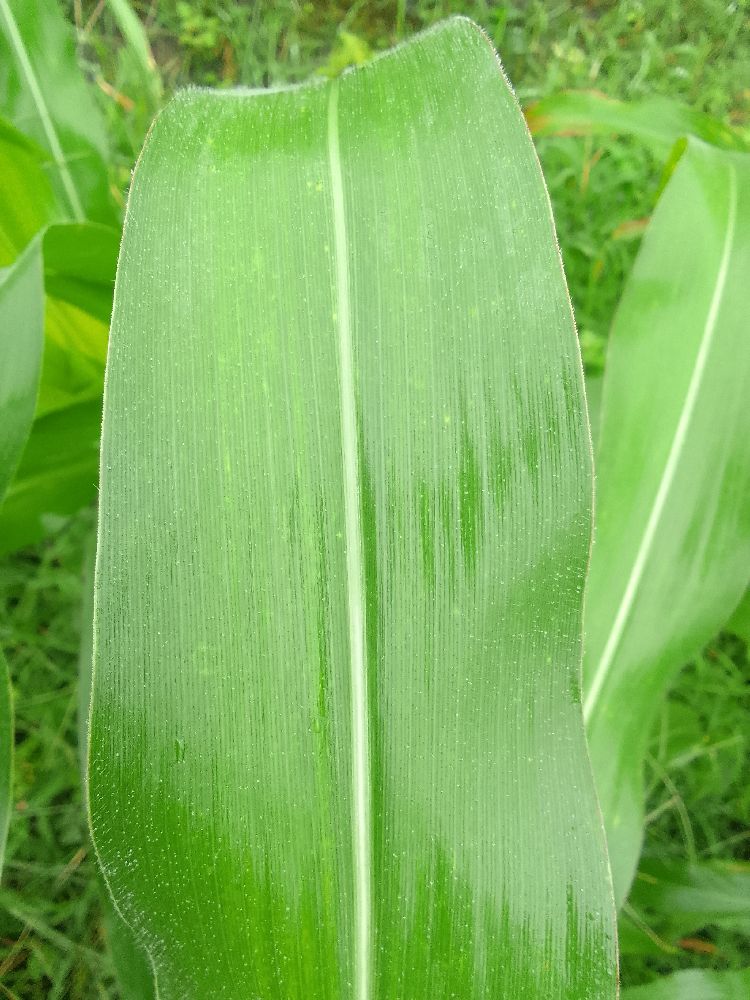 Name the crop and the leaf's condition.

maize, healthy
